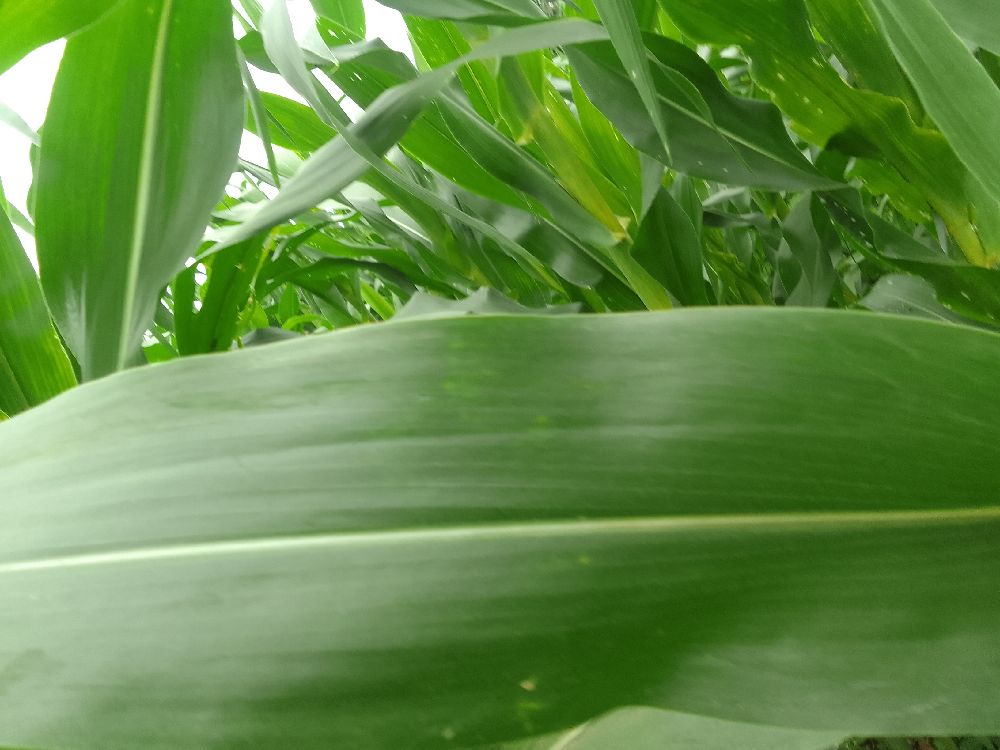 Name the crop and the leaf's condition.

maize, healthy
